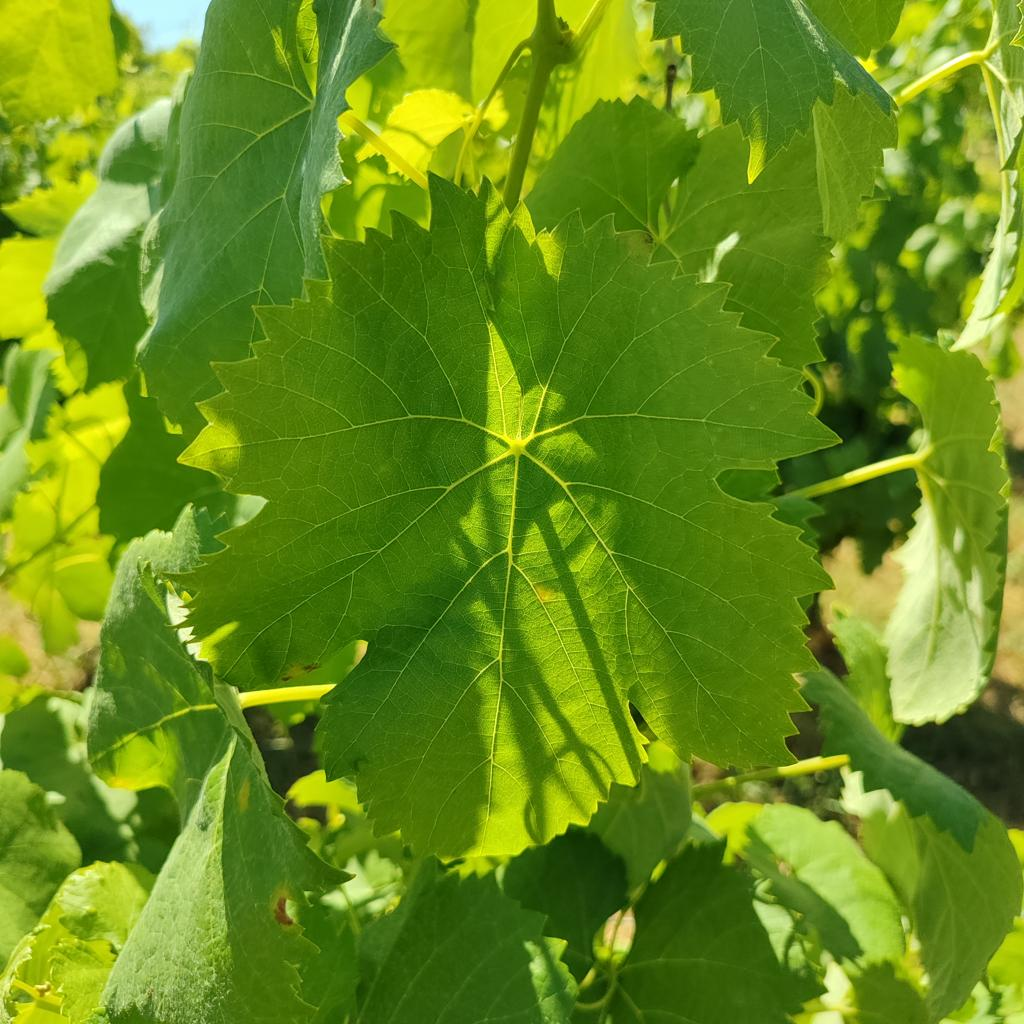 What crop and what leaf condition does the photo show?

grapevine, downy mildew
